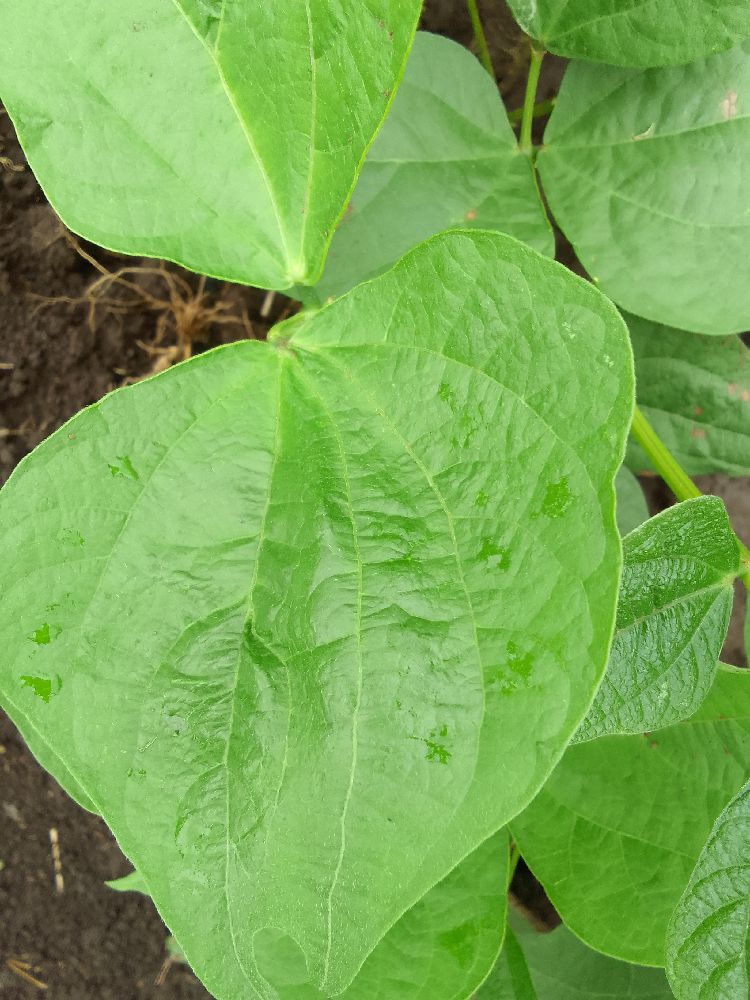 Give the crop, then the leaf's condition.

common bean, healthy
